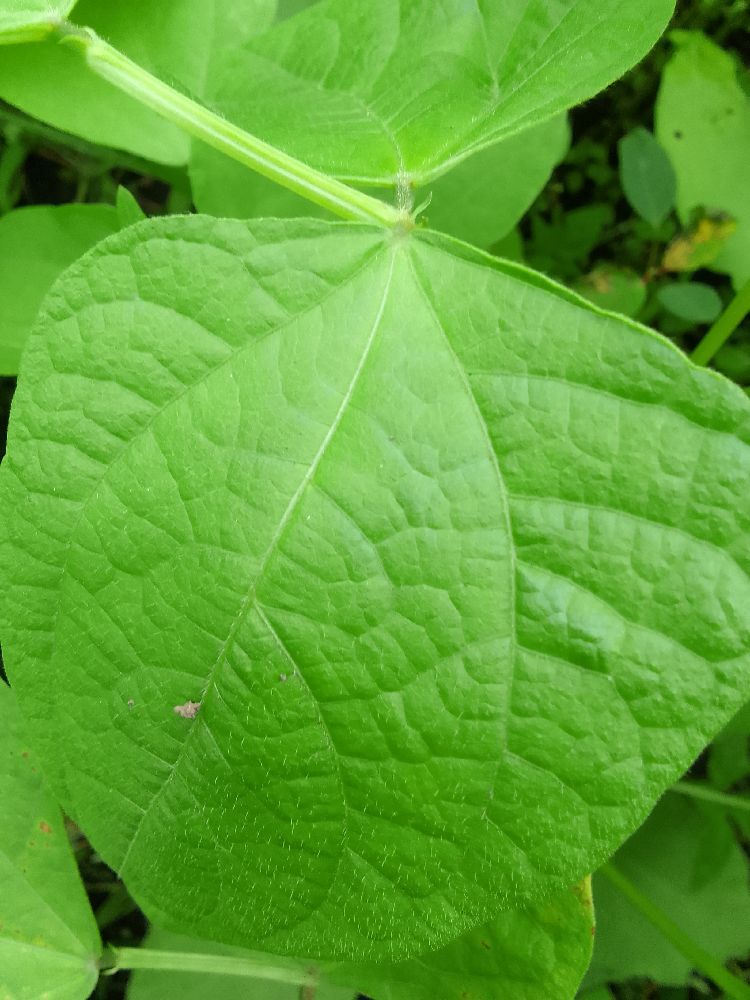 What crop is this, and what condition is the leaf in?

common bean, healthy
